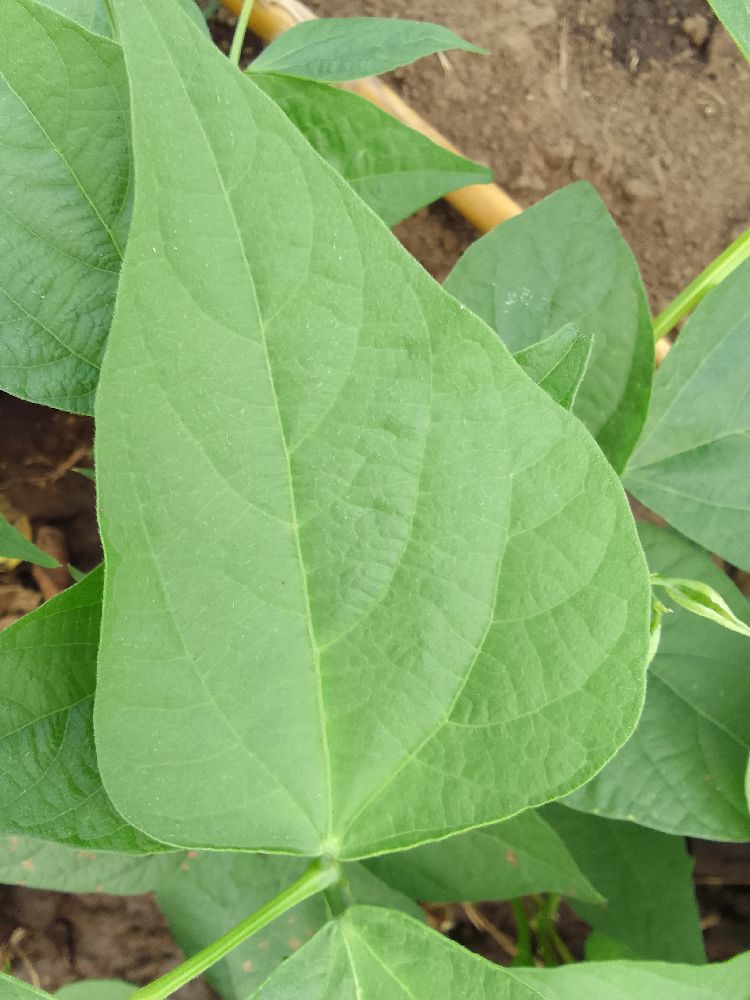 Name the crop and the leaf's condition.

common bean, healthy
